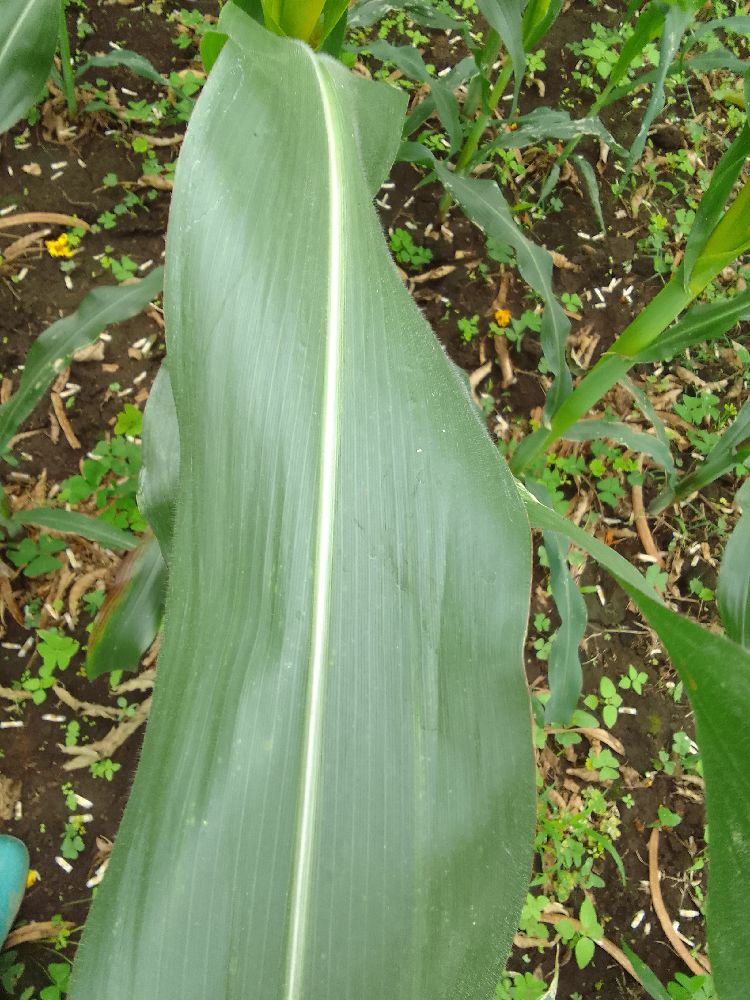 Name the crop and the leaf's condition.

maize, healthy
